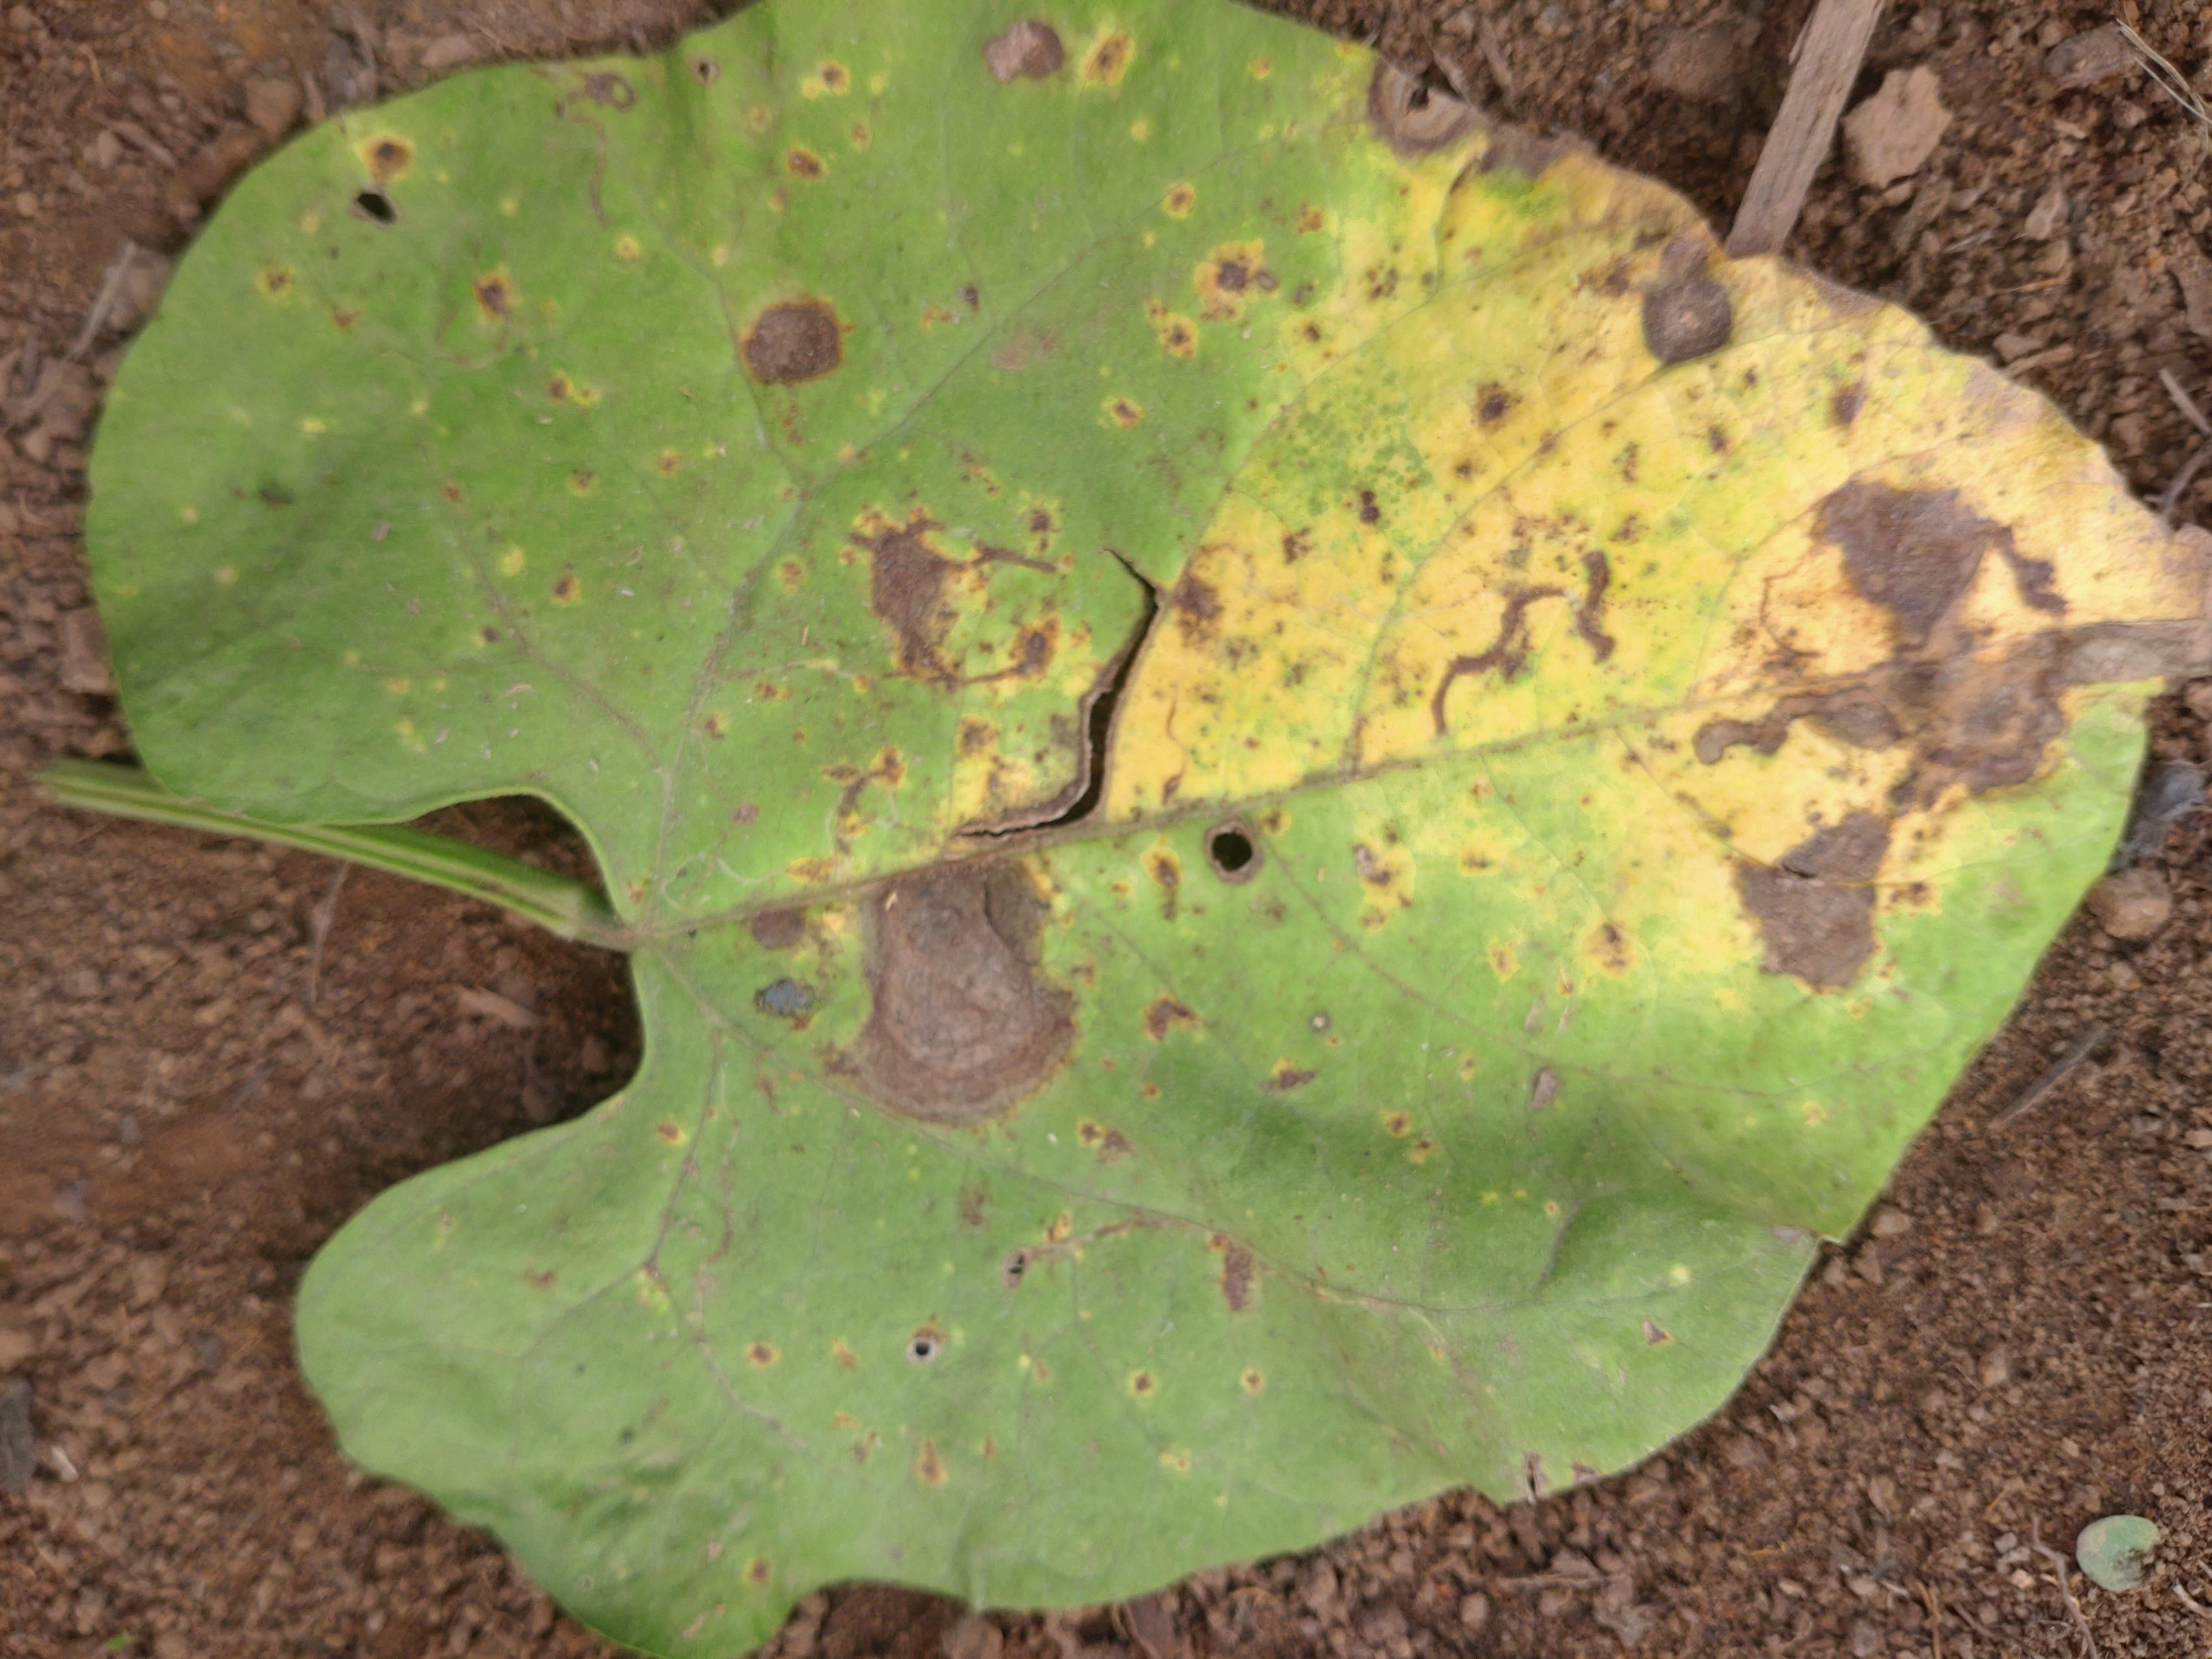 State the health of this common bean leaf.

rust
